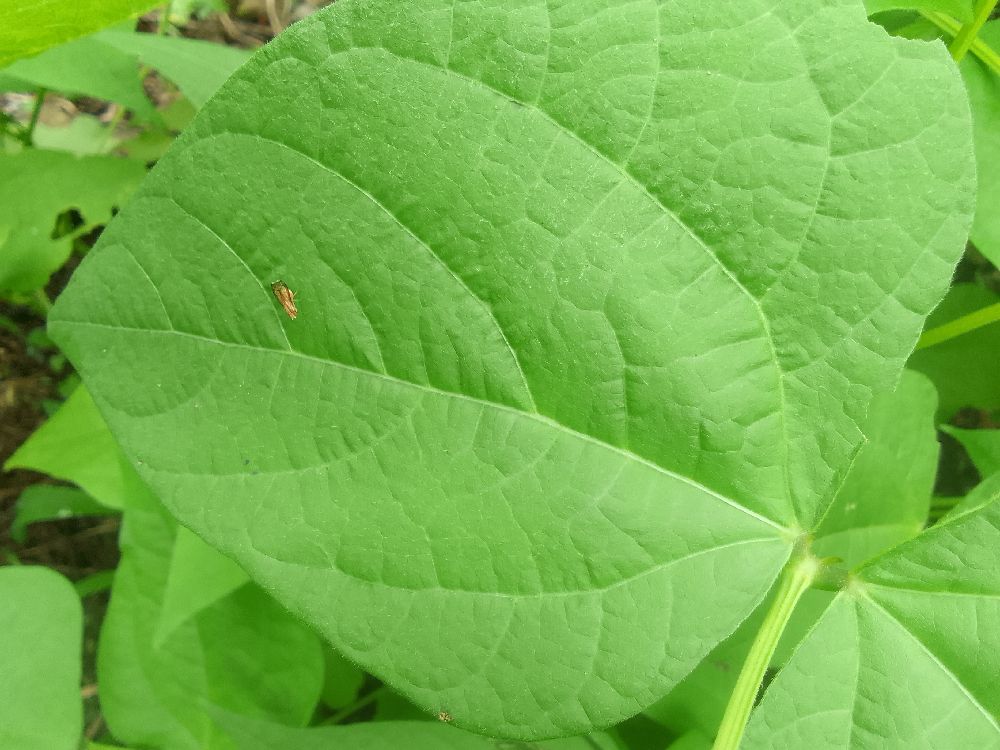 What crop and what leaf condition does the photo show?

common bean, healthy
